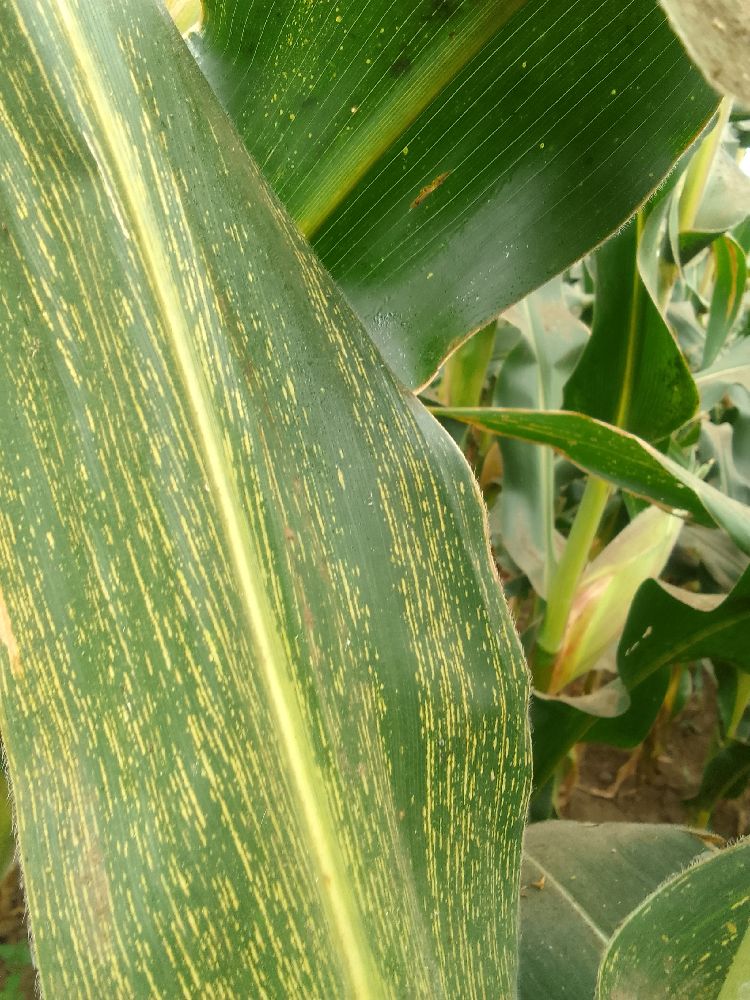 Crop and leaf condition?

maize, maize streak virus
